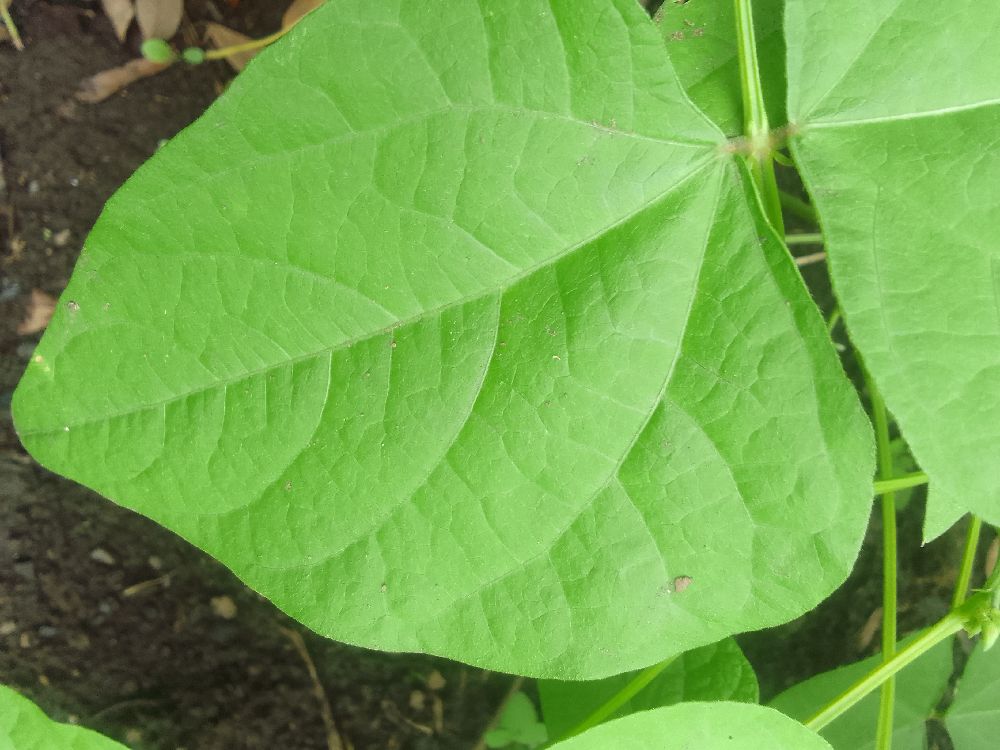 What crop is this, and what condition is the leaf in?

common bean, healthy
